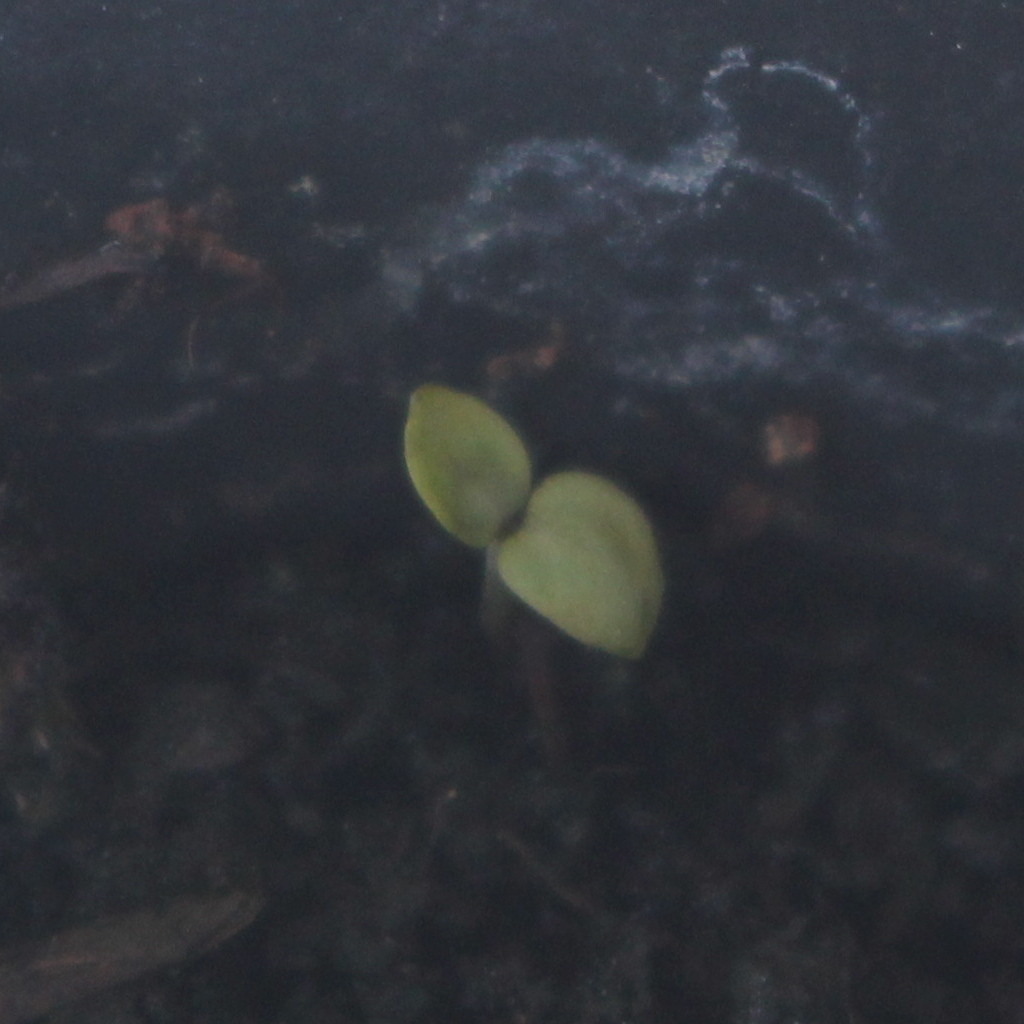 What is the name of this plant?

Veronica persica
